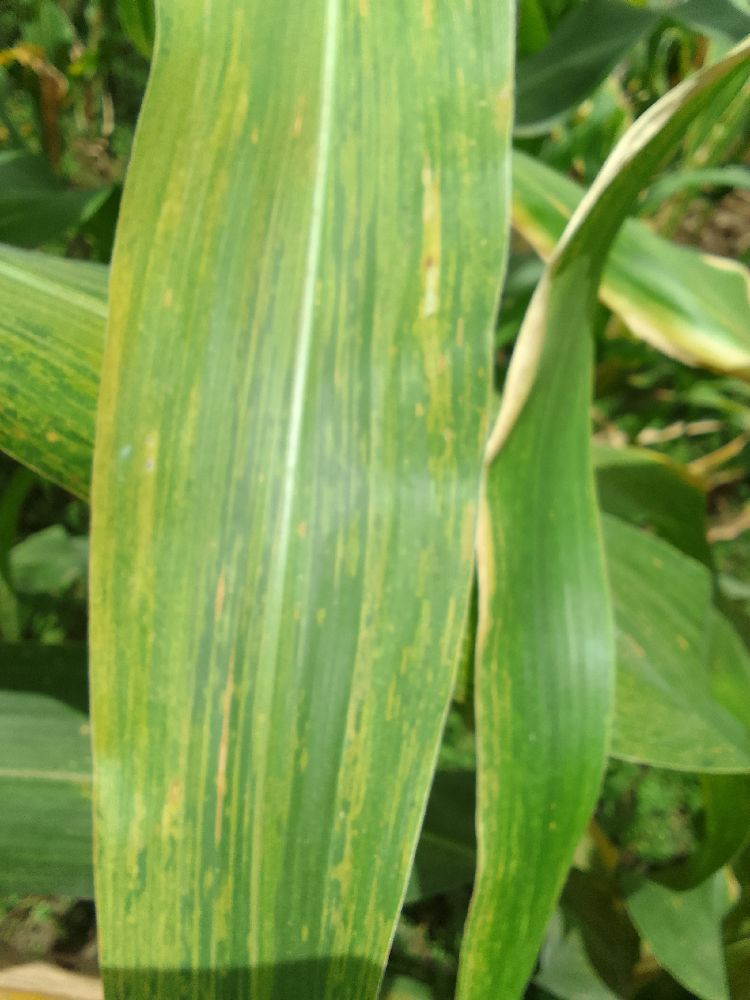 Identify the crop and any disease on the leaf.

maize, maize lethal necrosis
